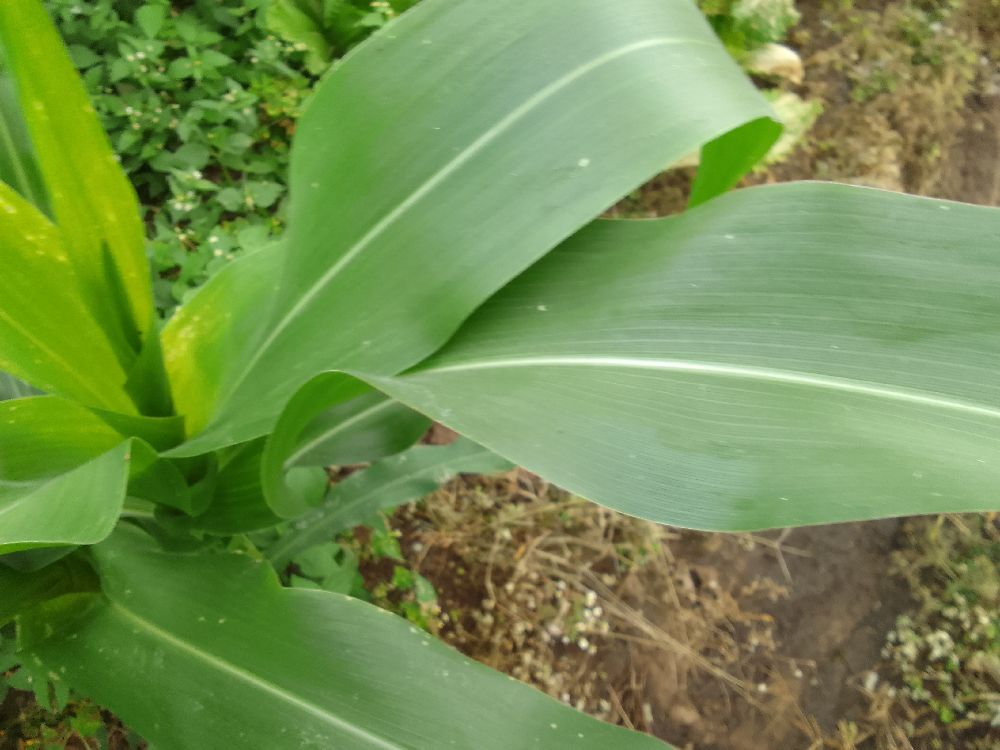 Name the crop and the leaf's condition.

maize, healthy
